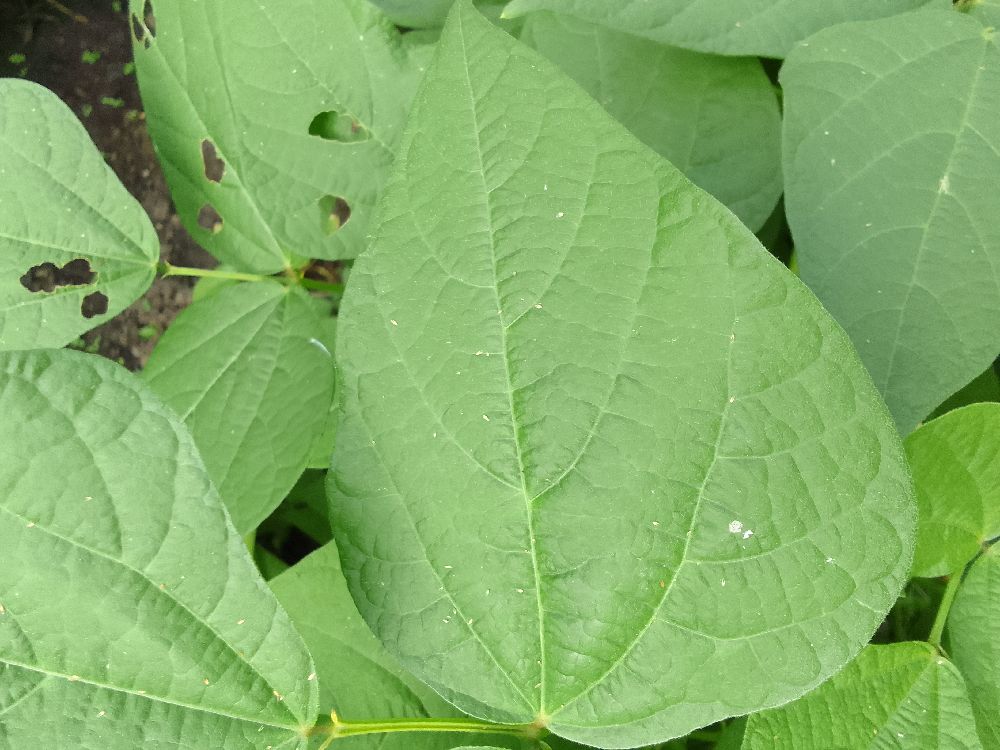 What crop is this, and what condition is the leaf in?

common bean, healthy
